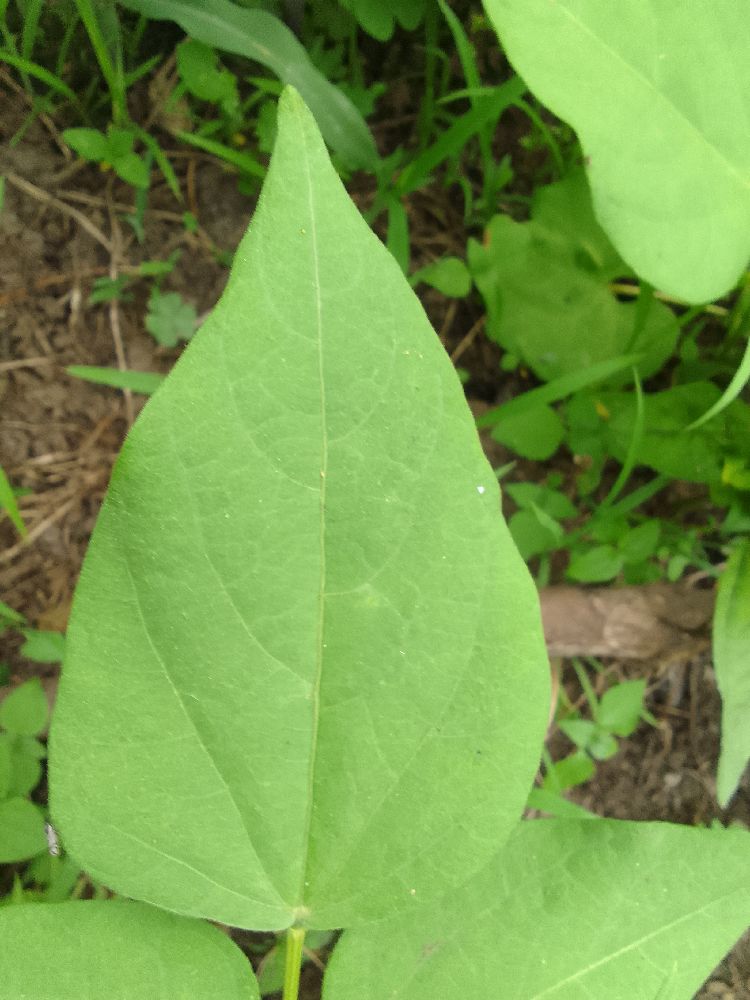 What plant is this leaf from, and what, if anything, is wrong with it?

common bean, healthy
